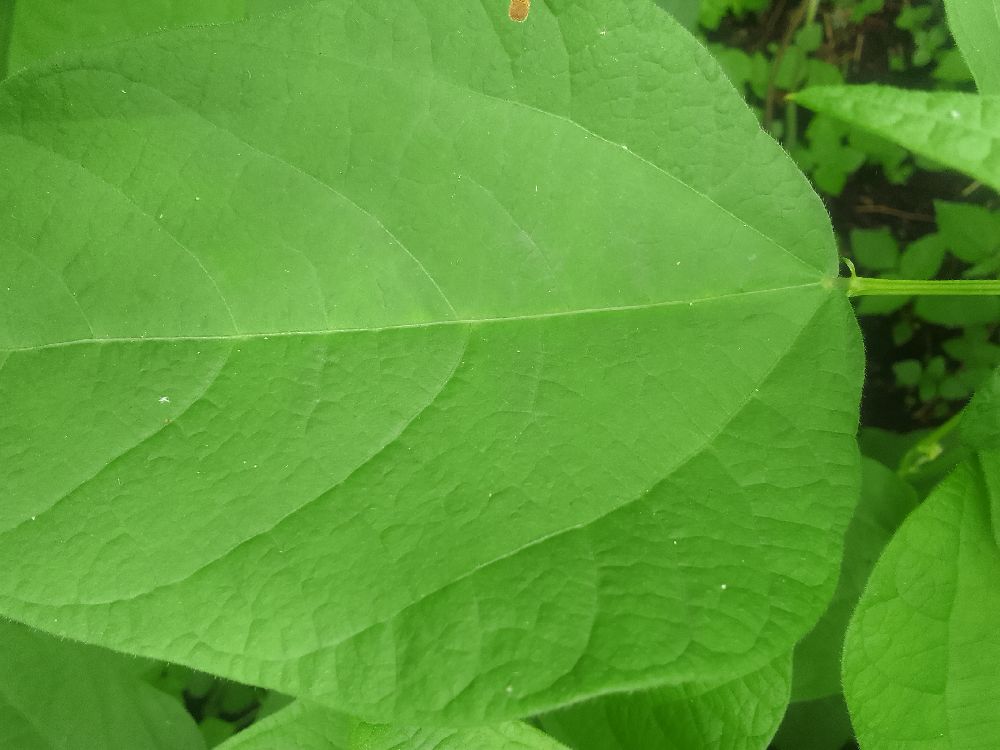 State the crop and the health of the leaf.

common bean, healthy
